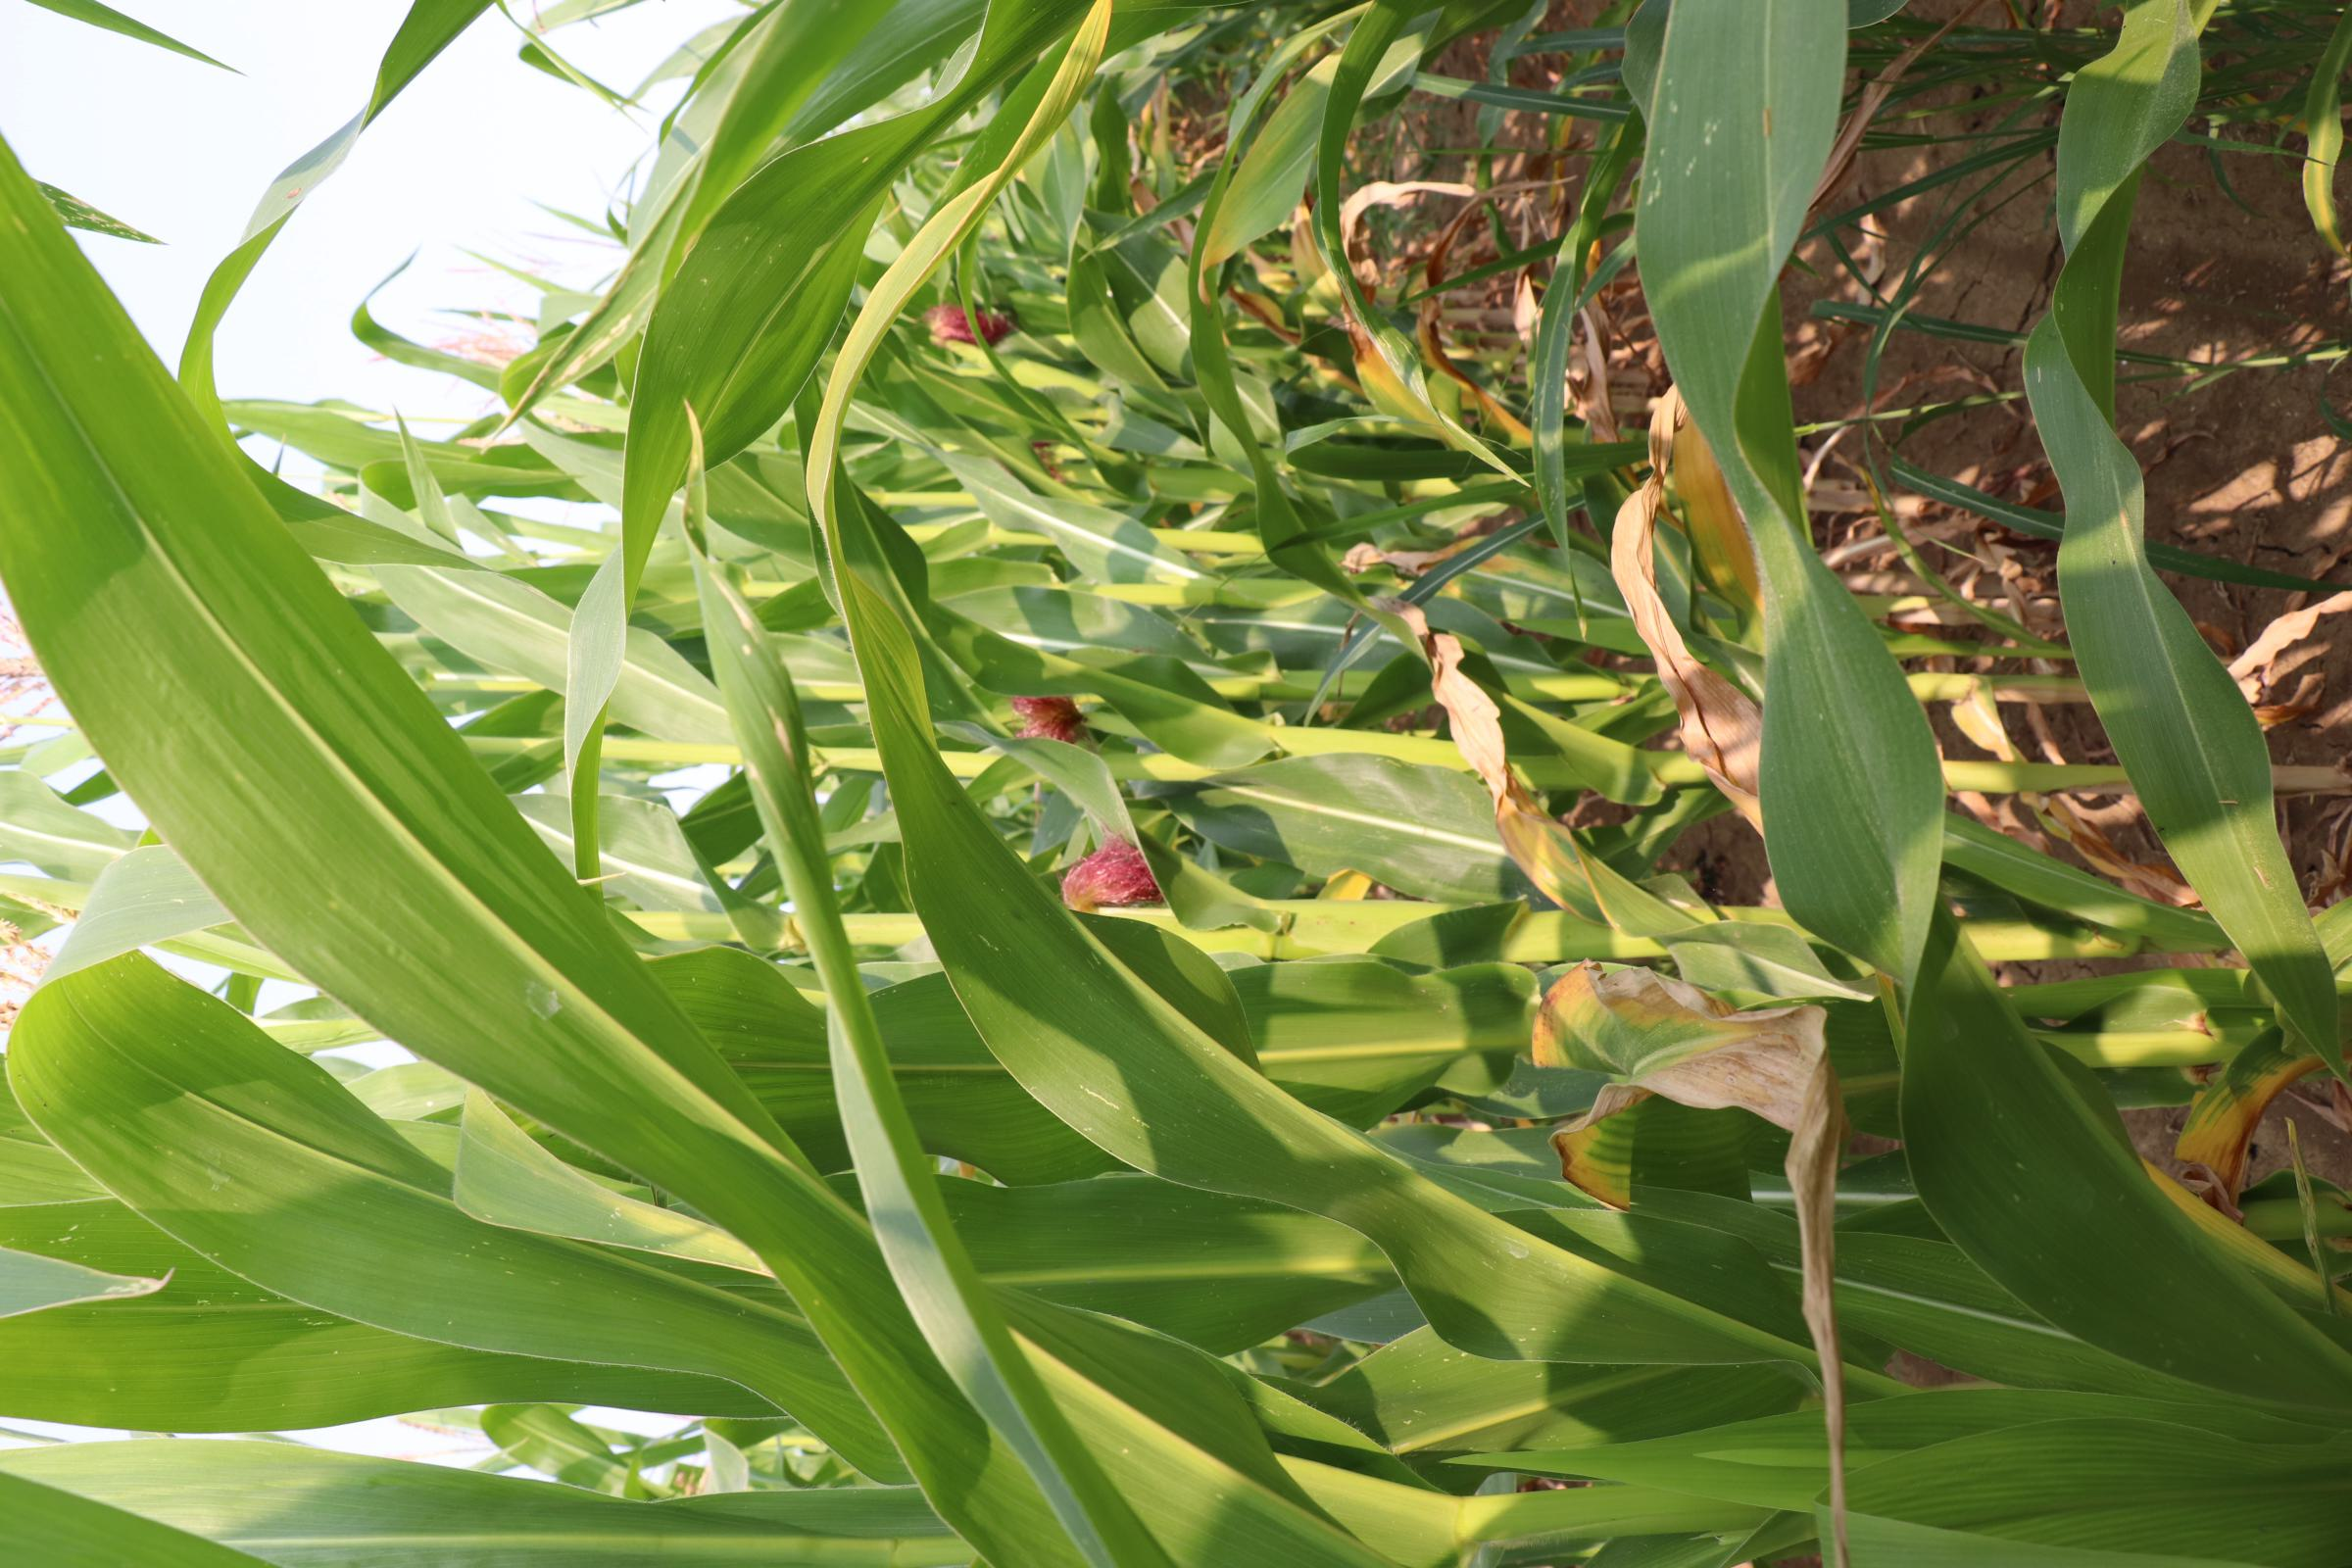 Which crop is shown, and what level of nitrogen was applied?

maize, no added nitrogen
